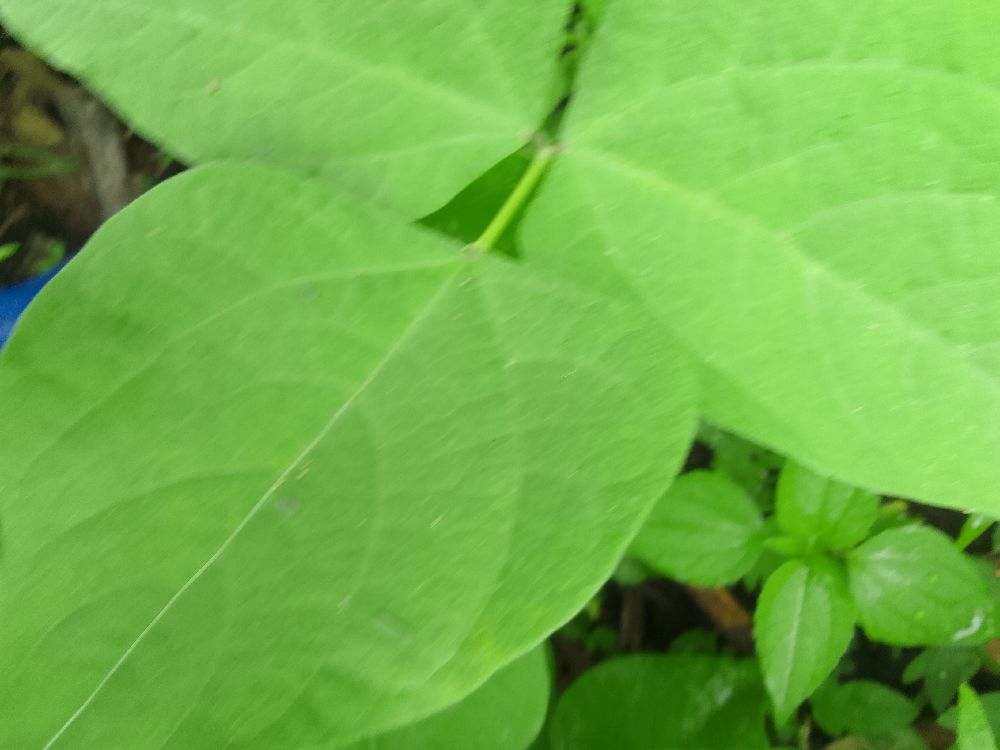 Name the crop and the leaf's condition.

common bean, healthy
